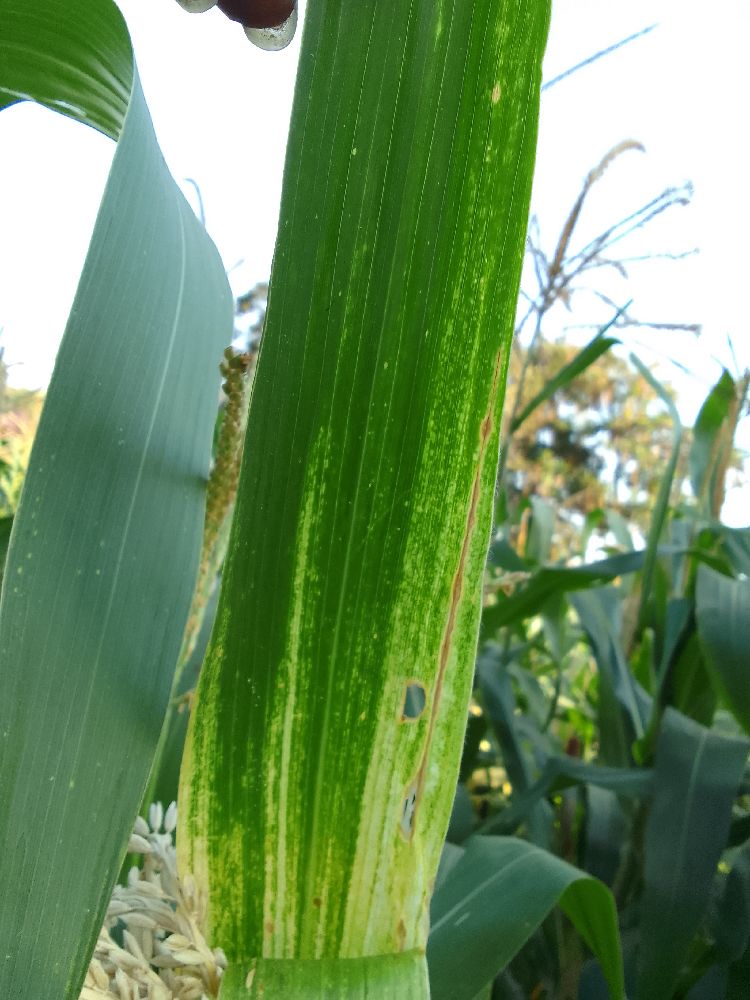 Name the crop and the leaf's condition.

maize, maize lethal necrosis
